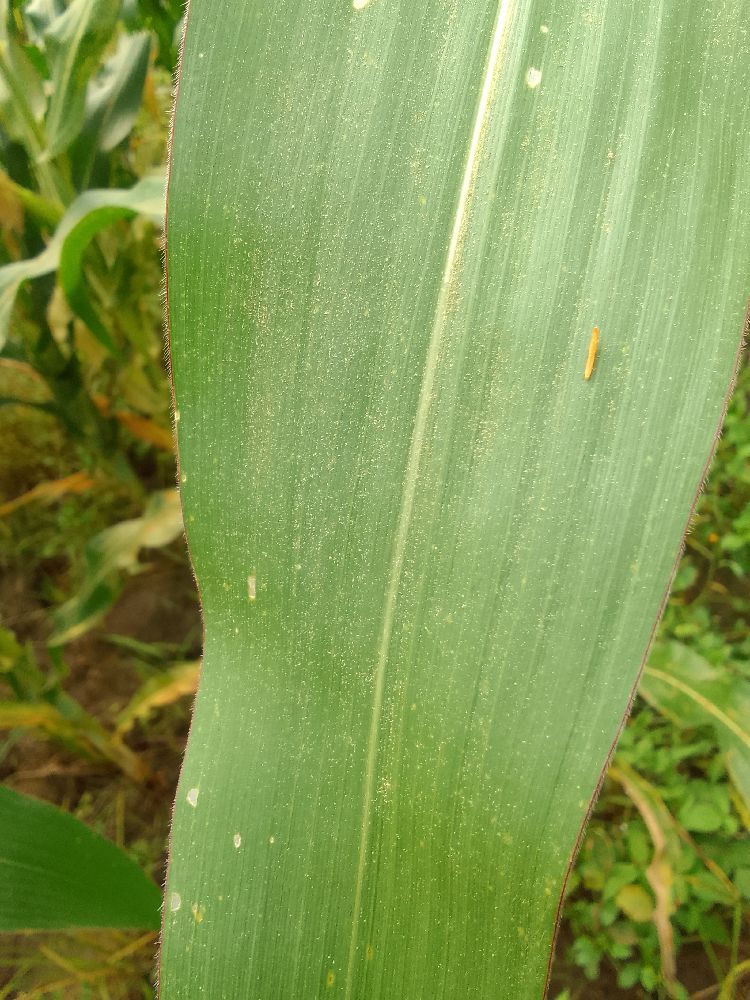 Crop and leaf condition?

maize, healthy
